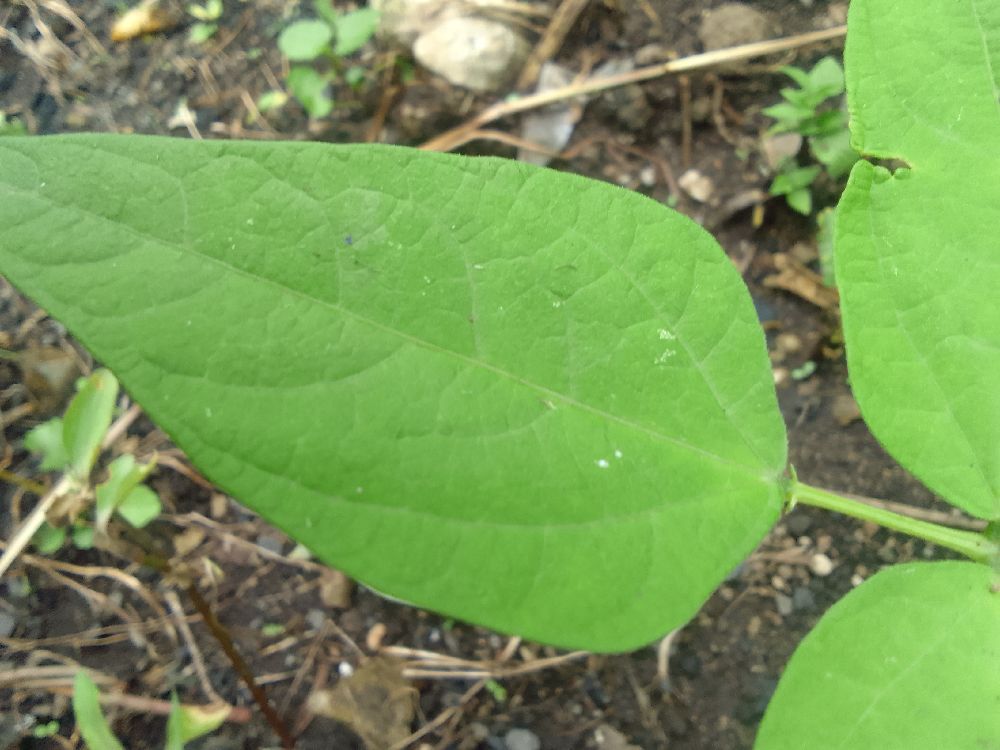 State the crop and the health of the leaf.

common bean, healthy
